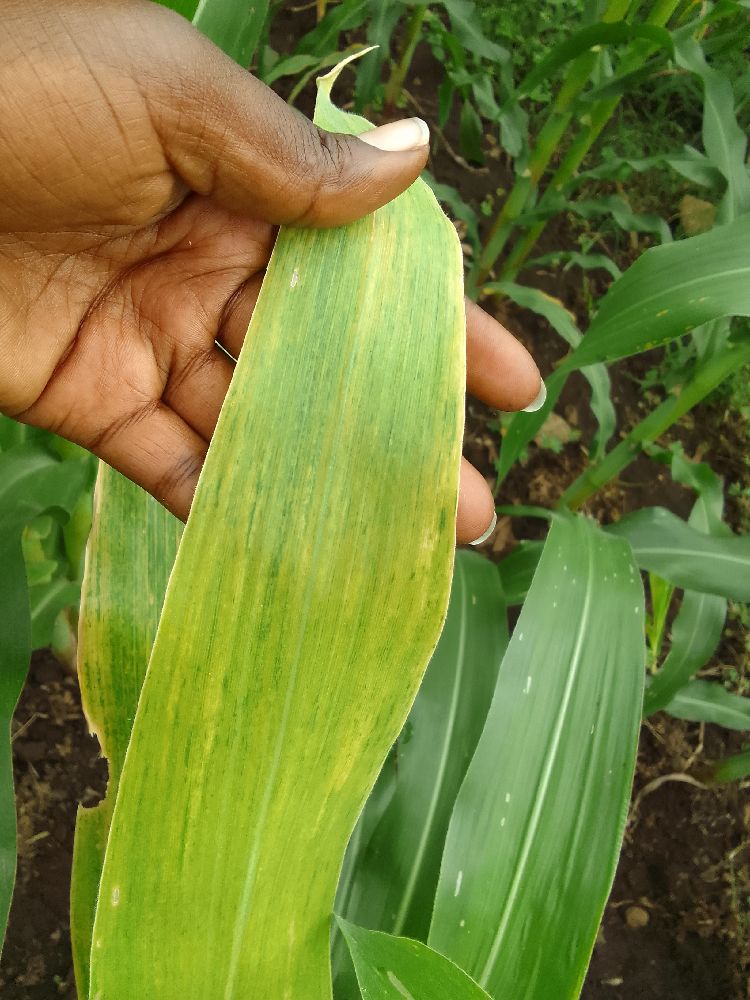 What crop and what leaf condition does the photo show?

maize, maize lethal necrosis
